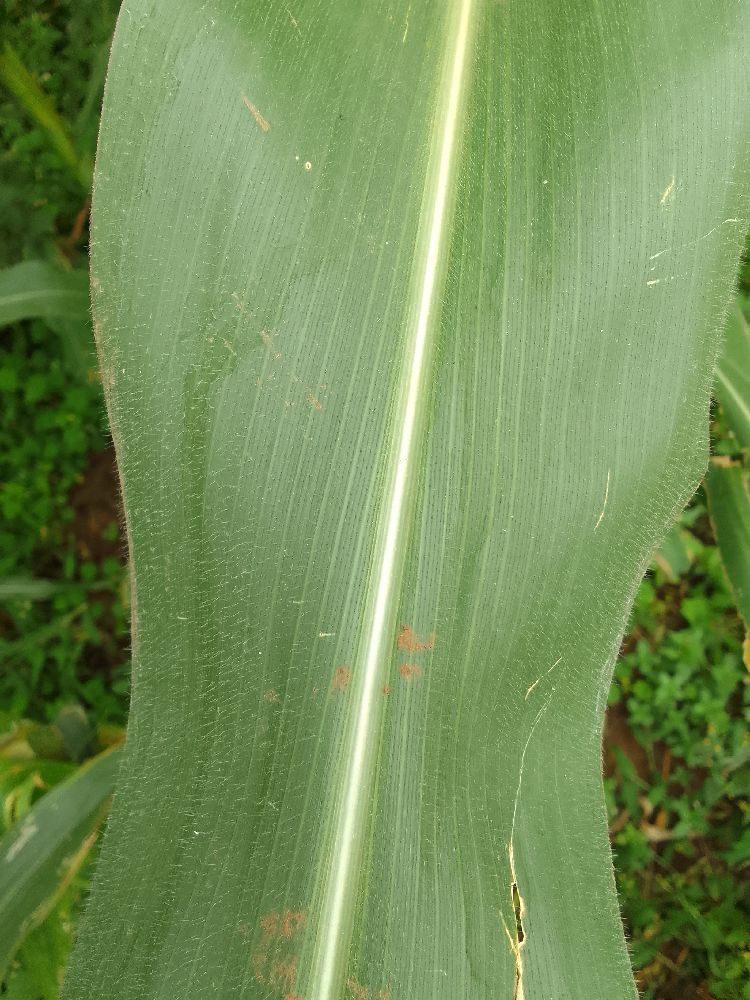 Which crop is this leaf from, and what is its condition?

maize, healthy
